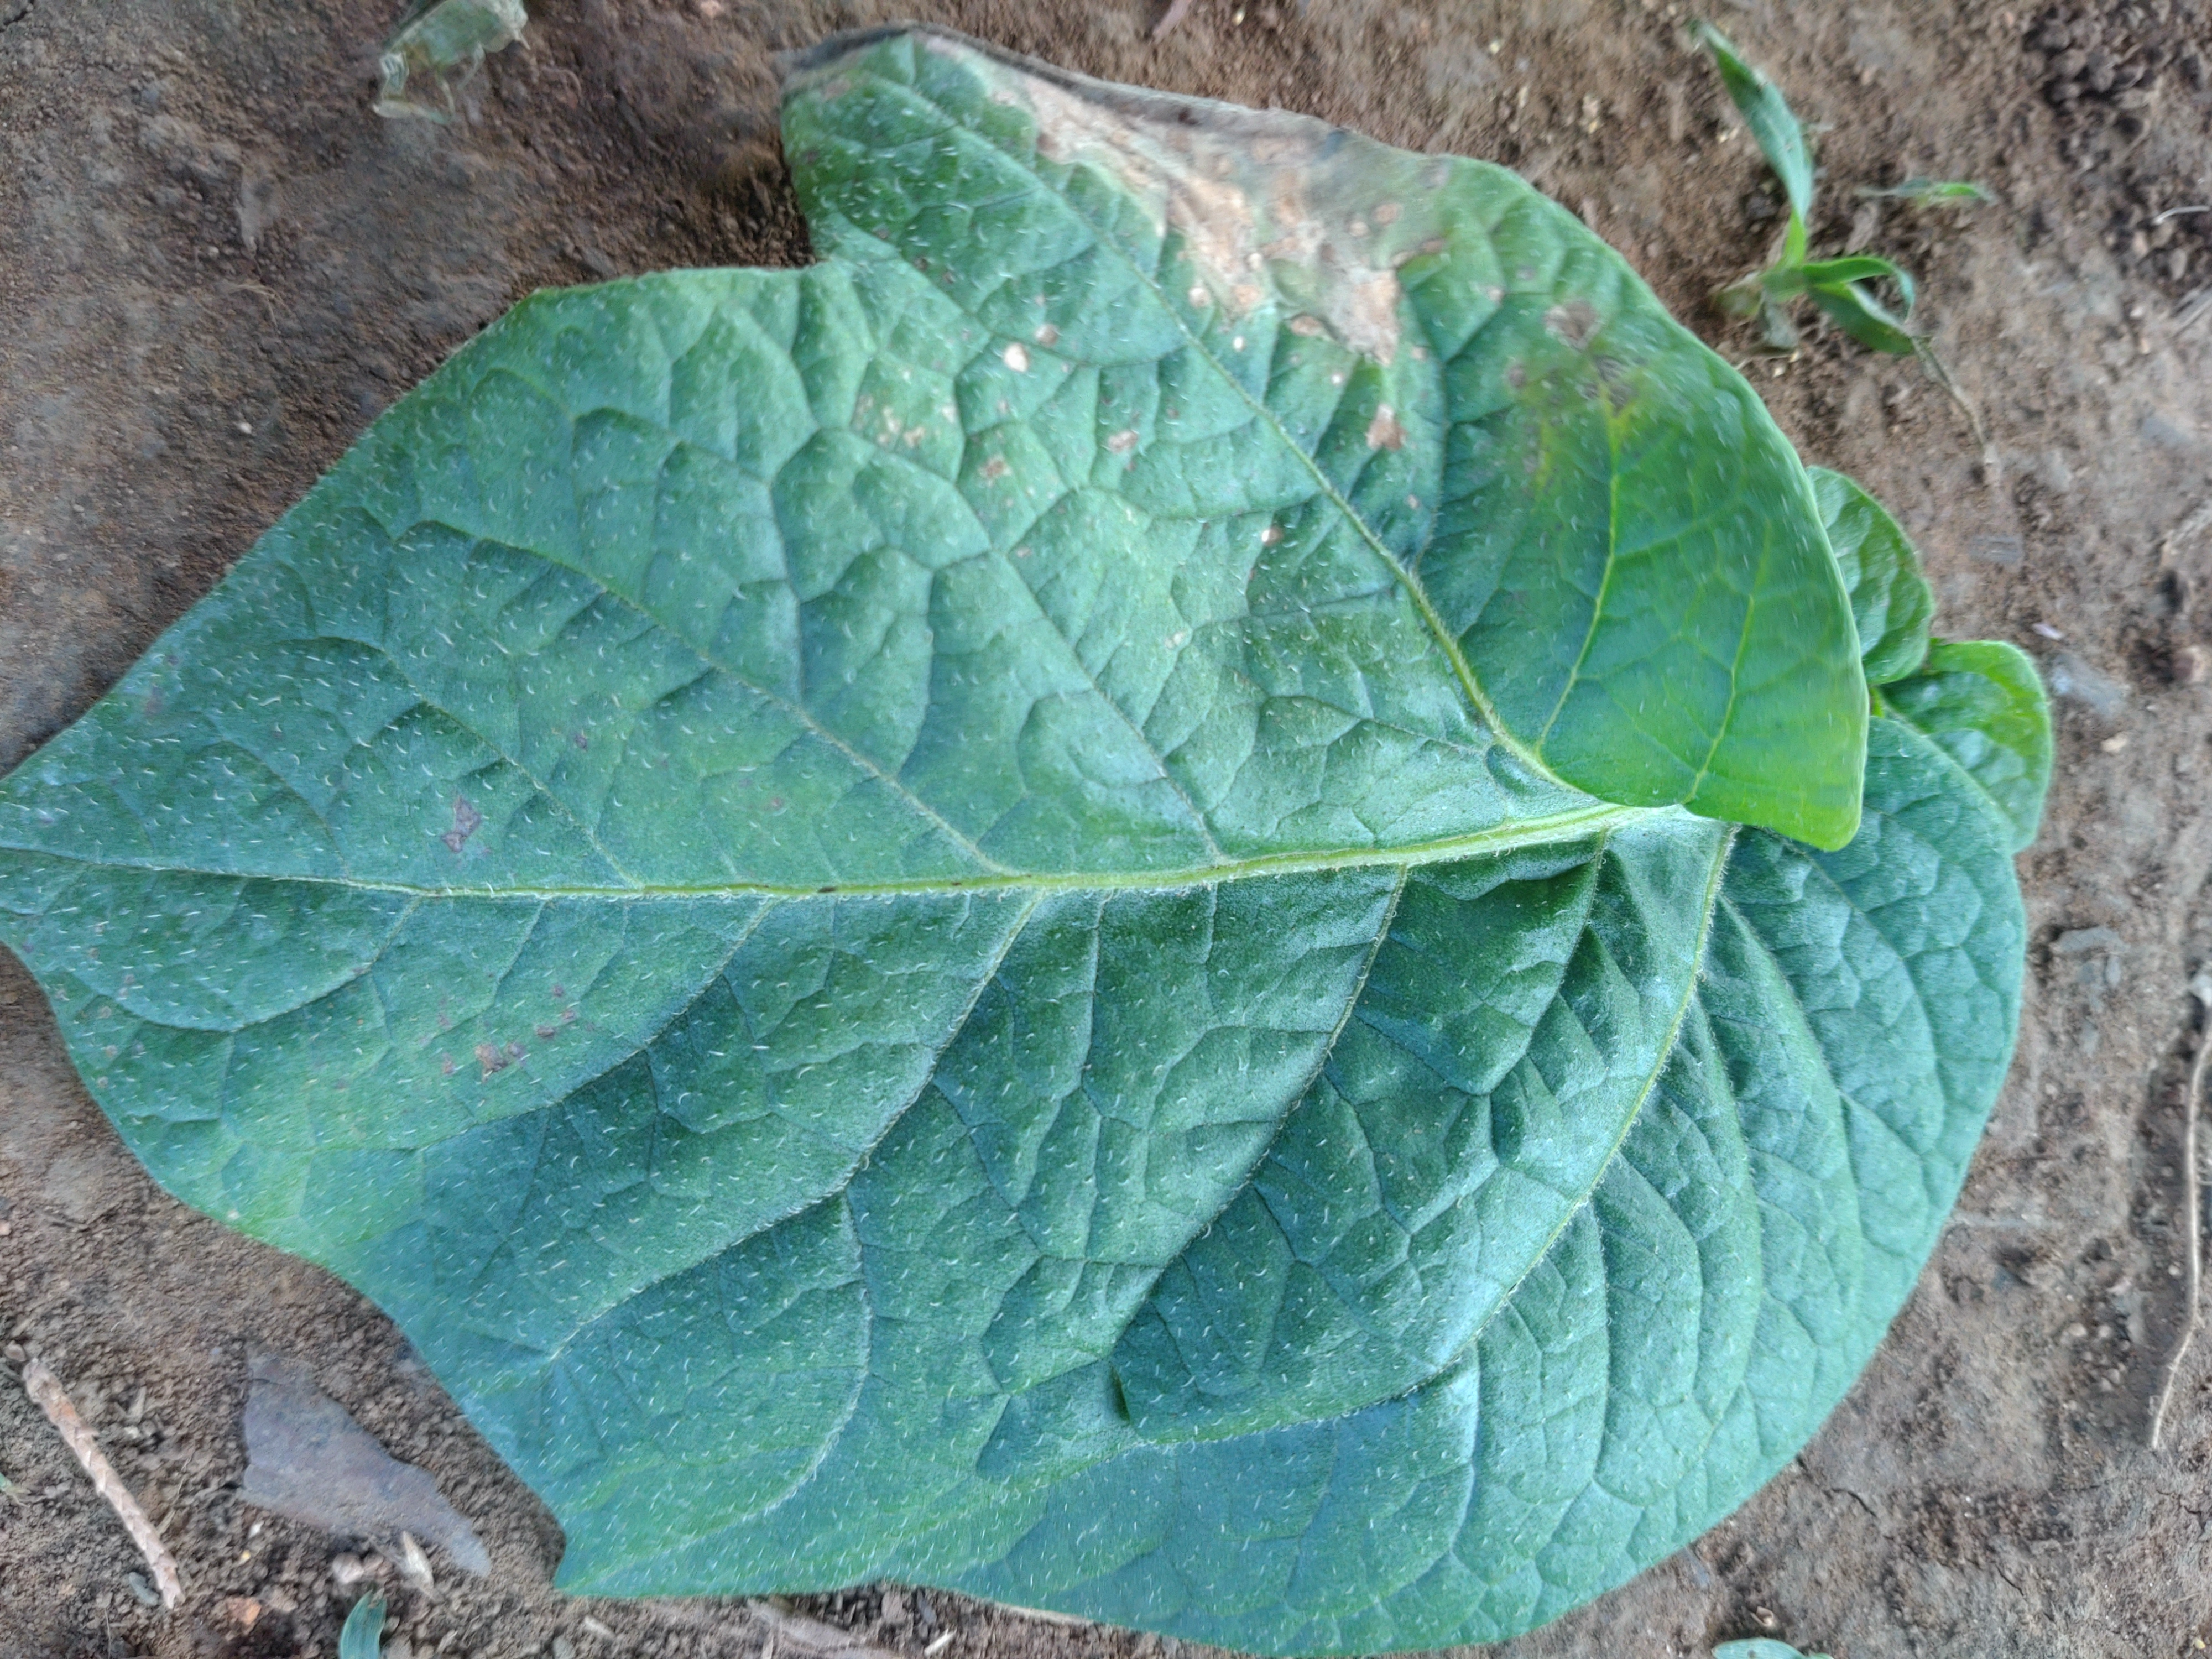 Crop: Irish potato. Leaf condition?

early blight
